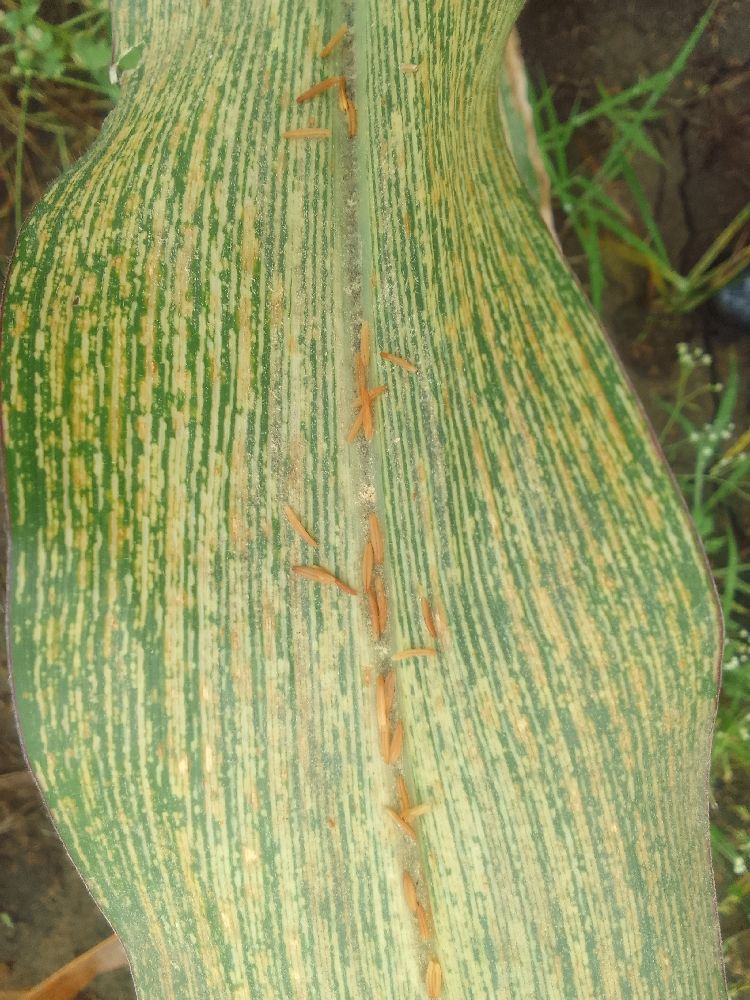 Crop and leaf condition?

maize, maize streak virus
